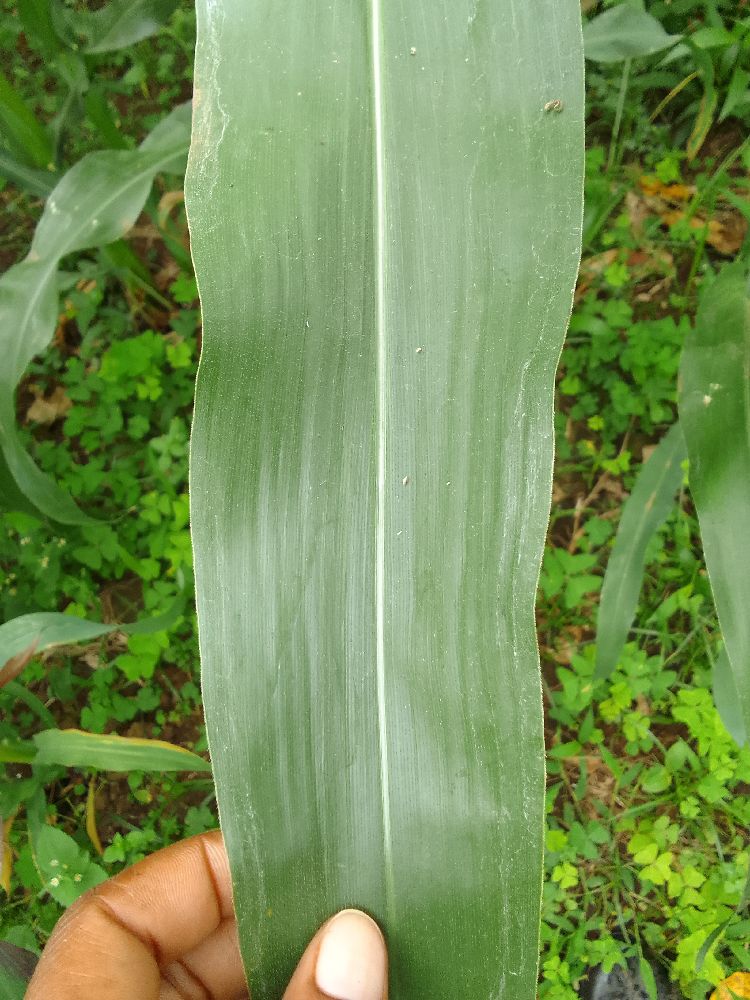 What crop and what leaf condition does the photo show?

maize, healthy
